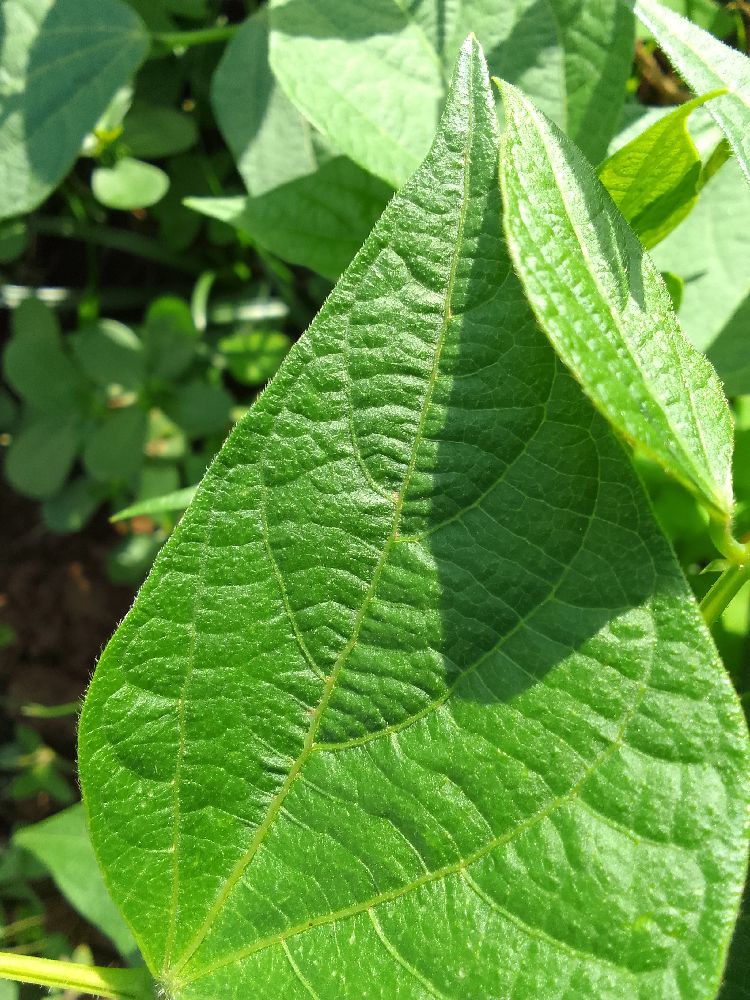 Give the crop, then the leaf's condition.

common bean, healthy
